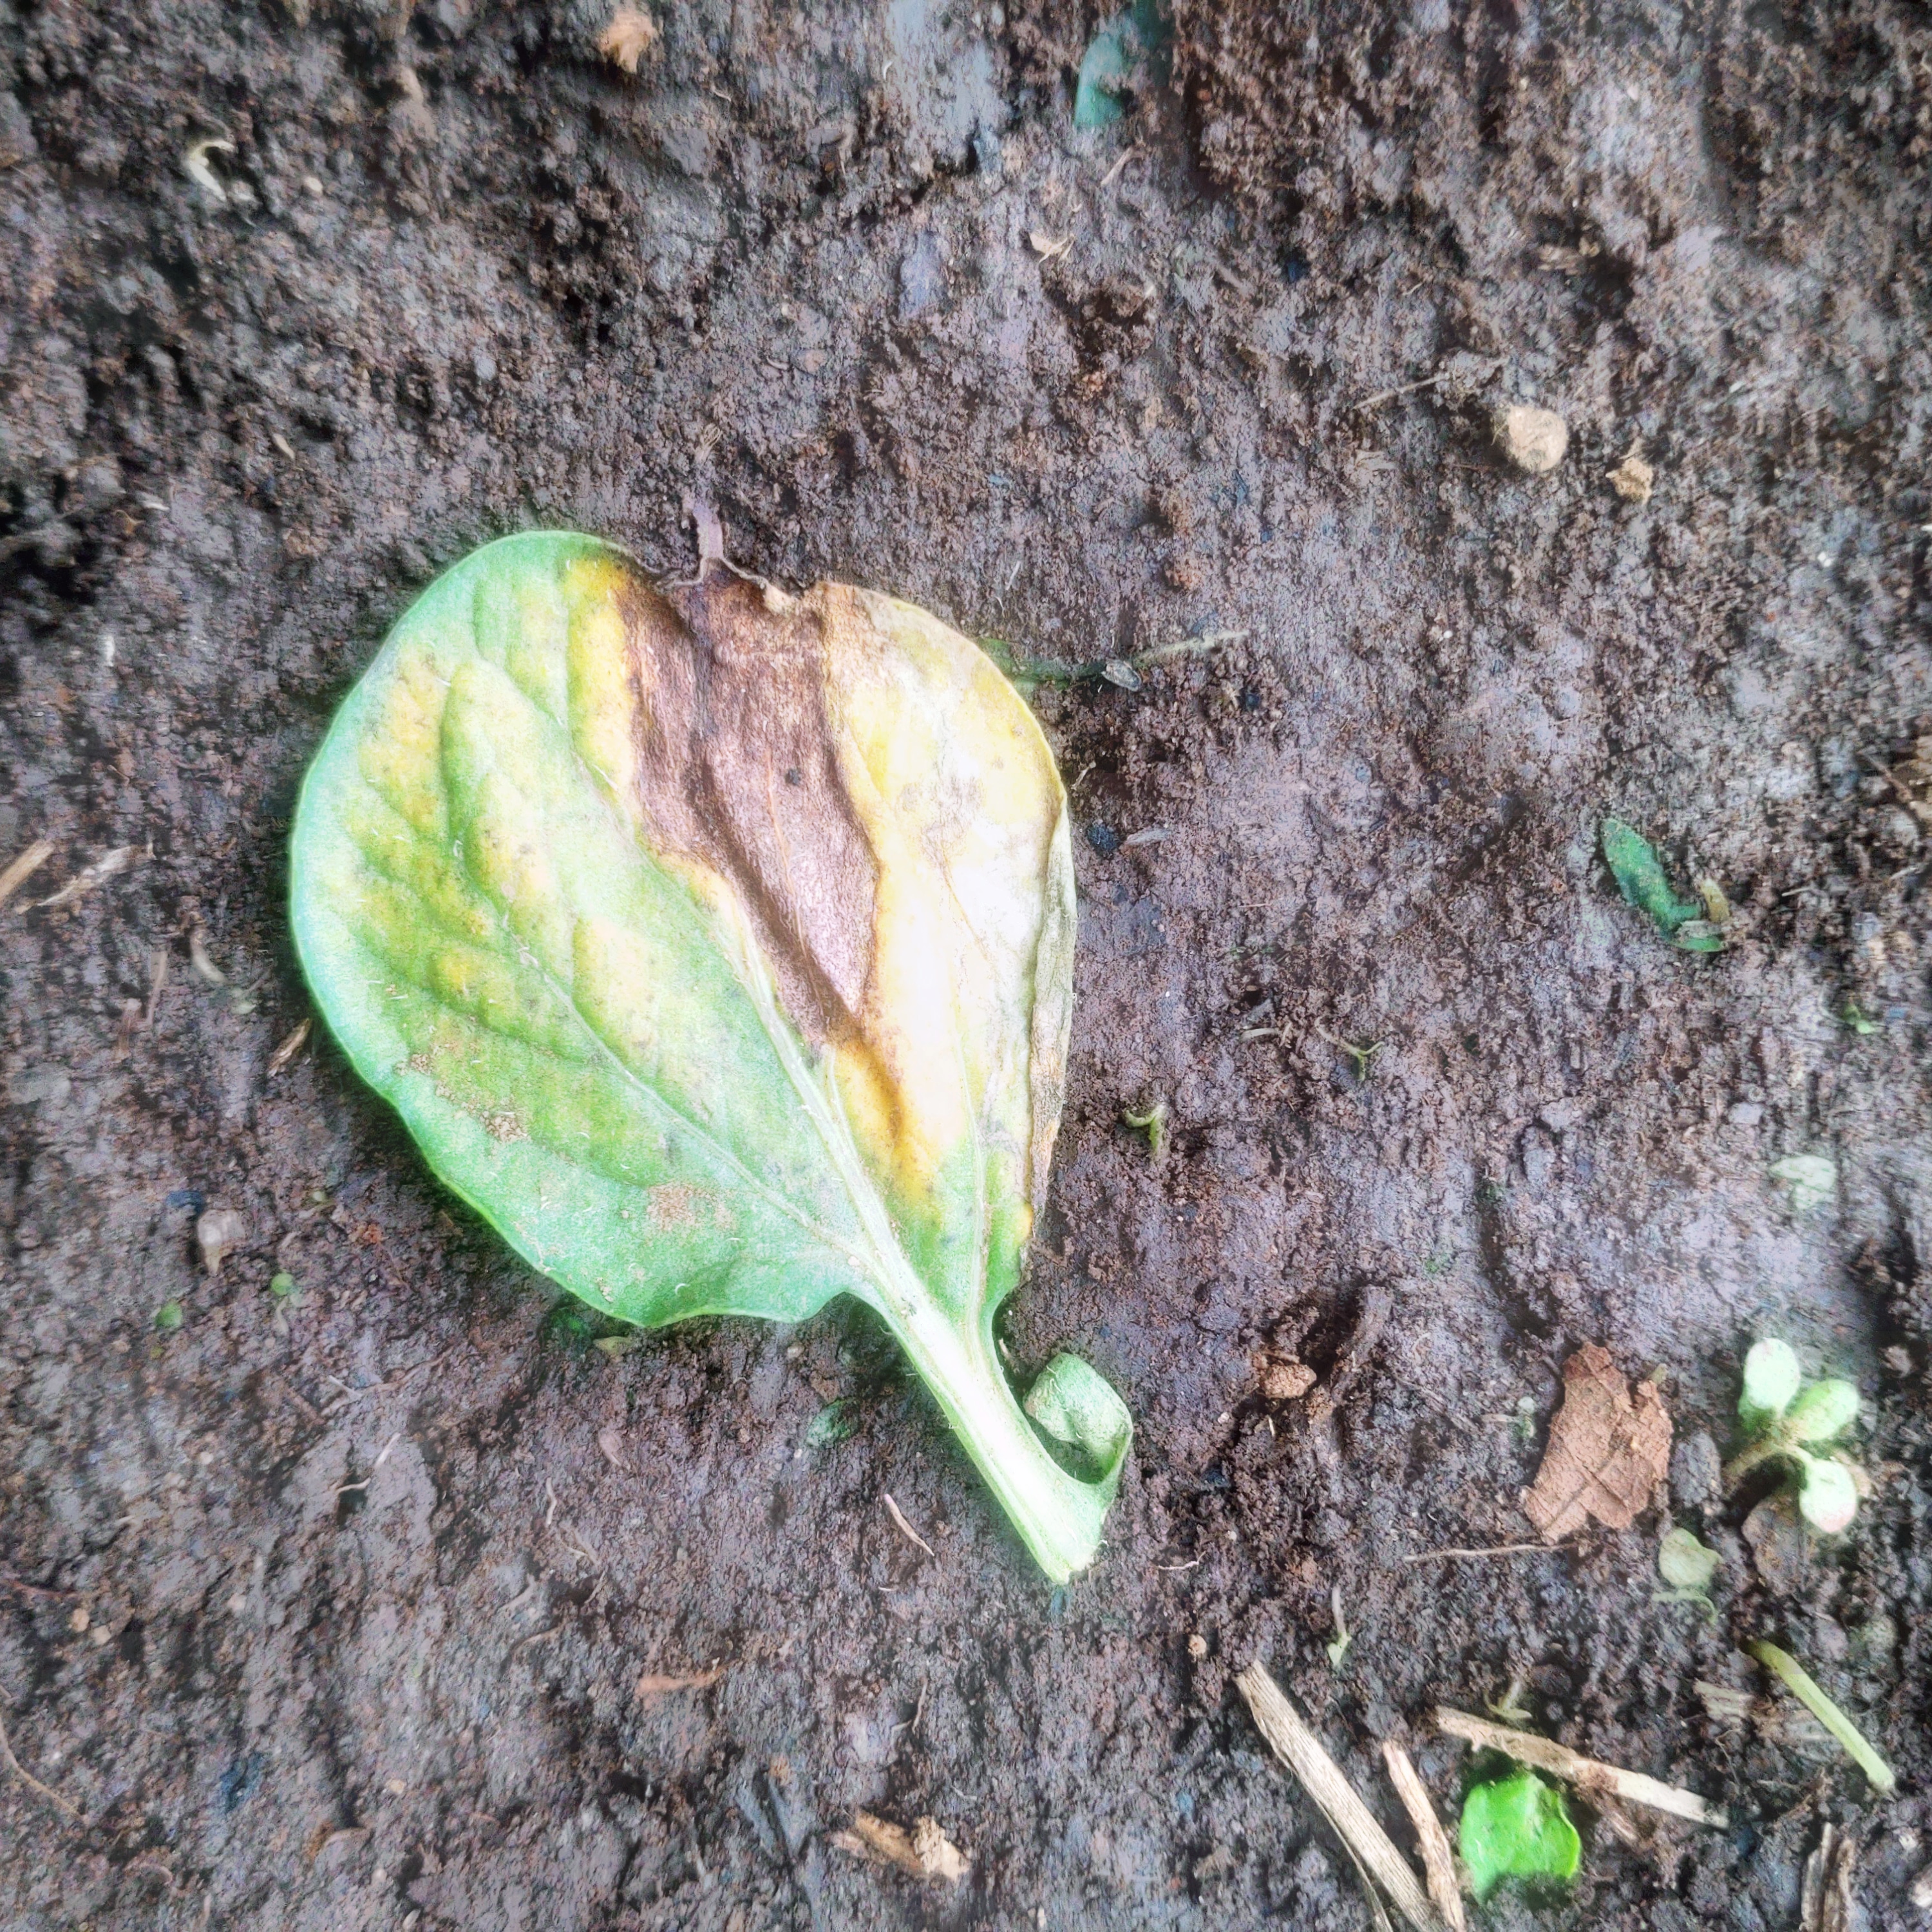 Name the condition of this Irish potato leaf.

late blight
